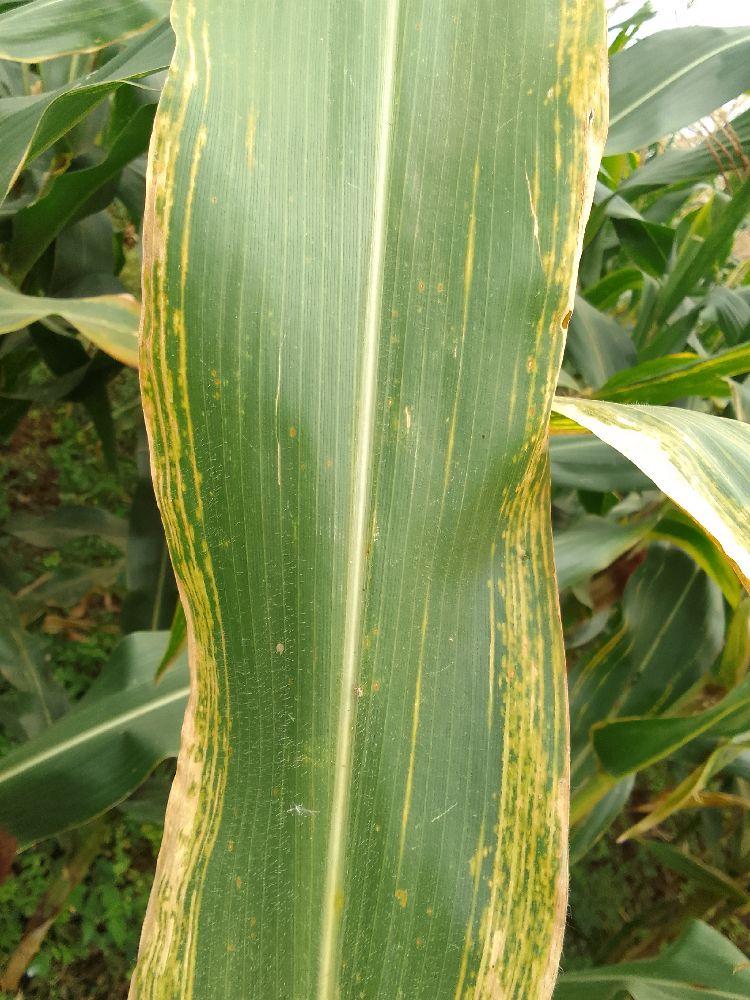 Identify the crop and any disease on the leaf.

maize, maize lethal necrosis
